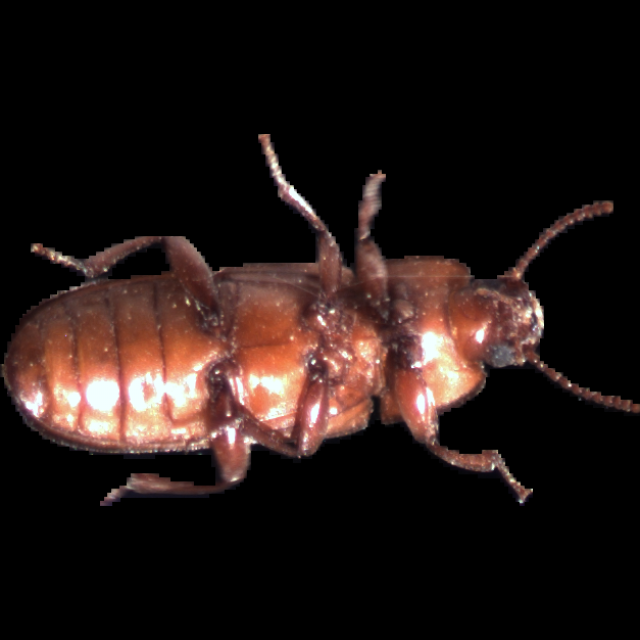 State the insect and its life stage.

mealworm beetle
